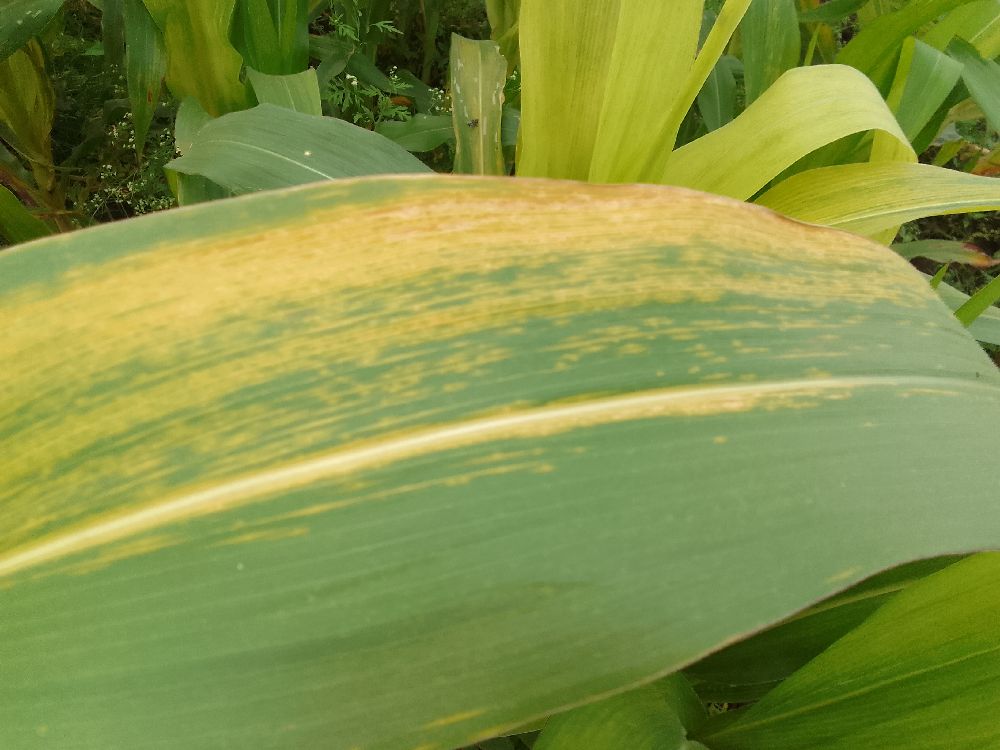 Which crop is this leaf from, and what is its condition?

maize, maize lethal necrosis
